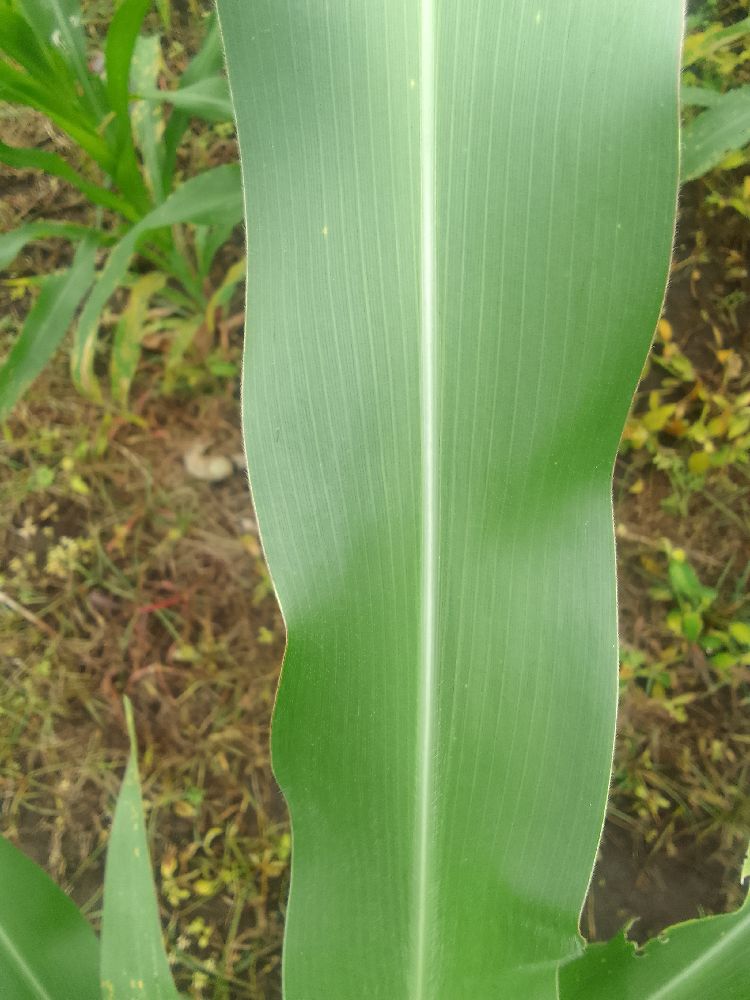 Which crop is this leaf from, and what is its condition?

maize, healthy
